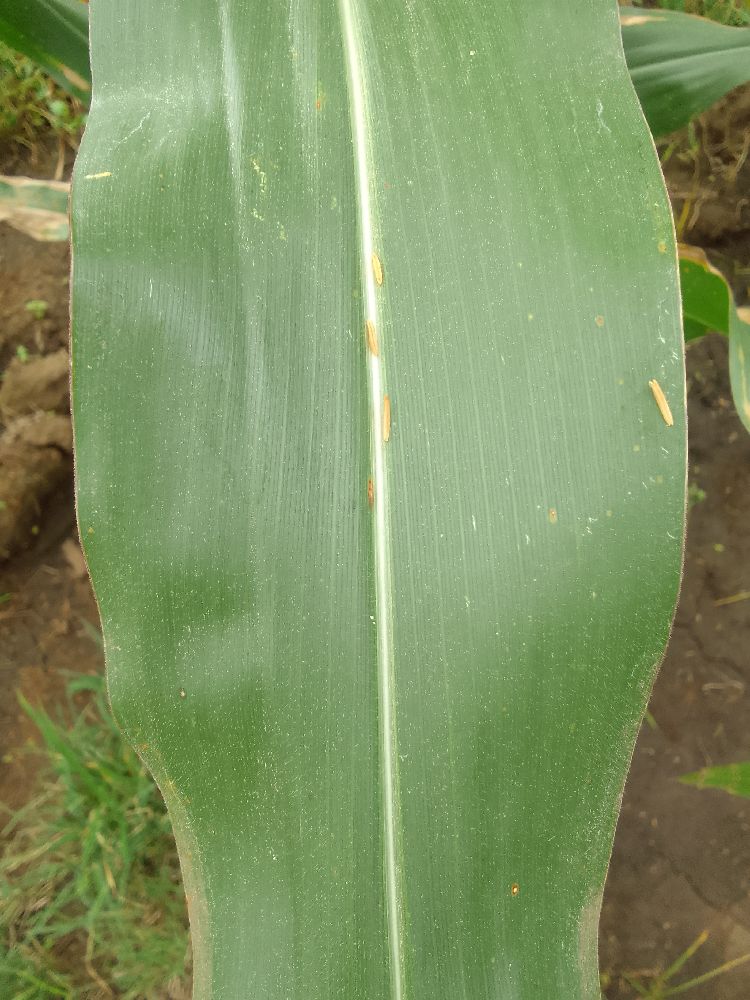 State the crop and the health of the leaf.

maize, healthy
